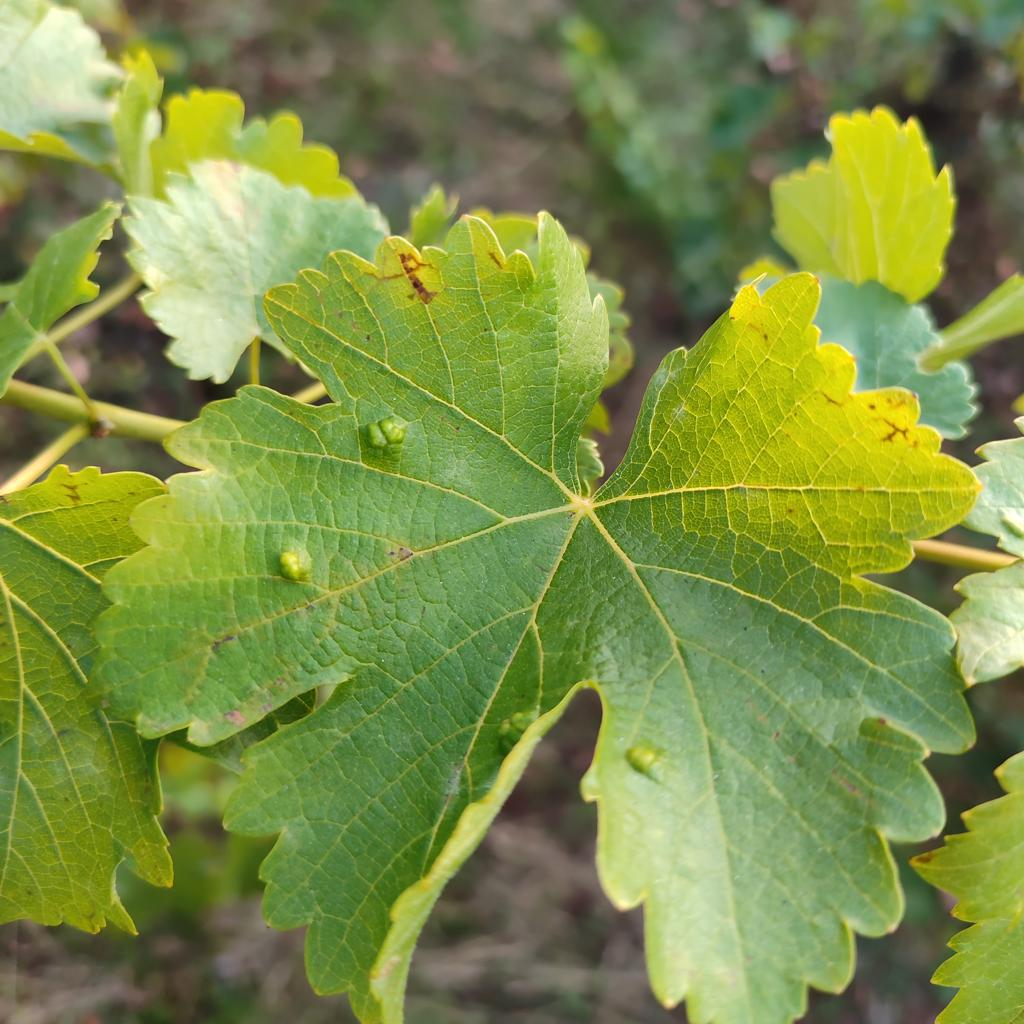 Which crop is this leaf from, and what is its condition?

grapevine, erineum mite
